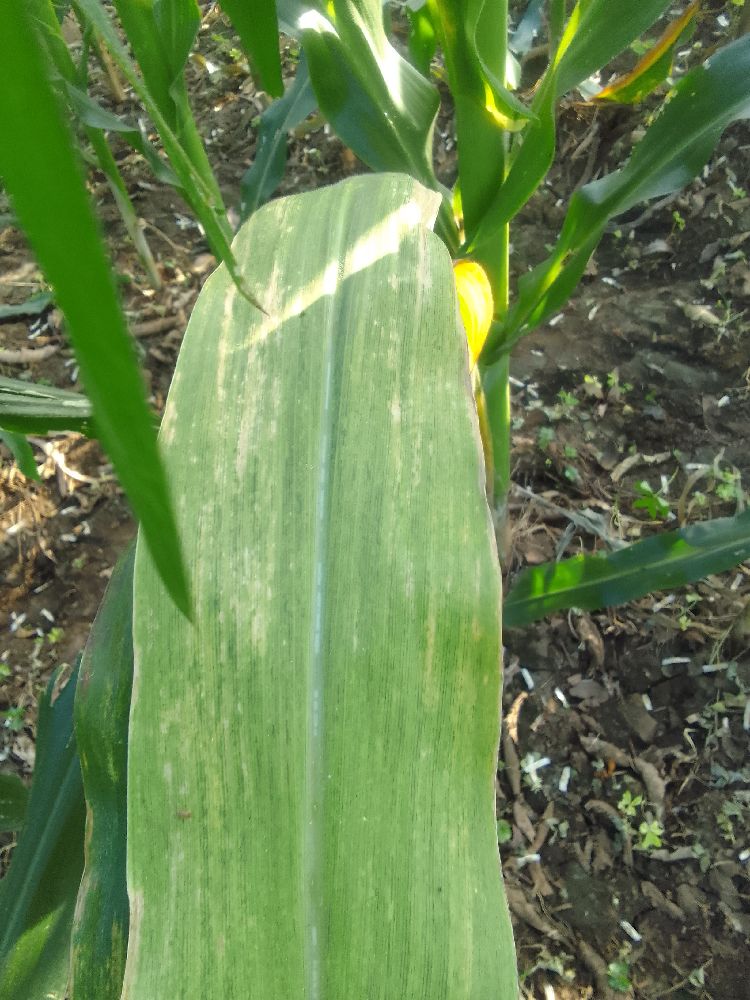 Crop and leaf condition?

maize, maize lethal necrosis
